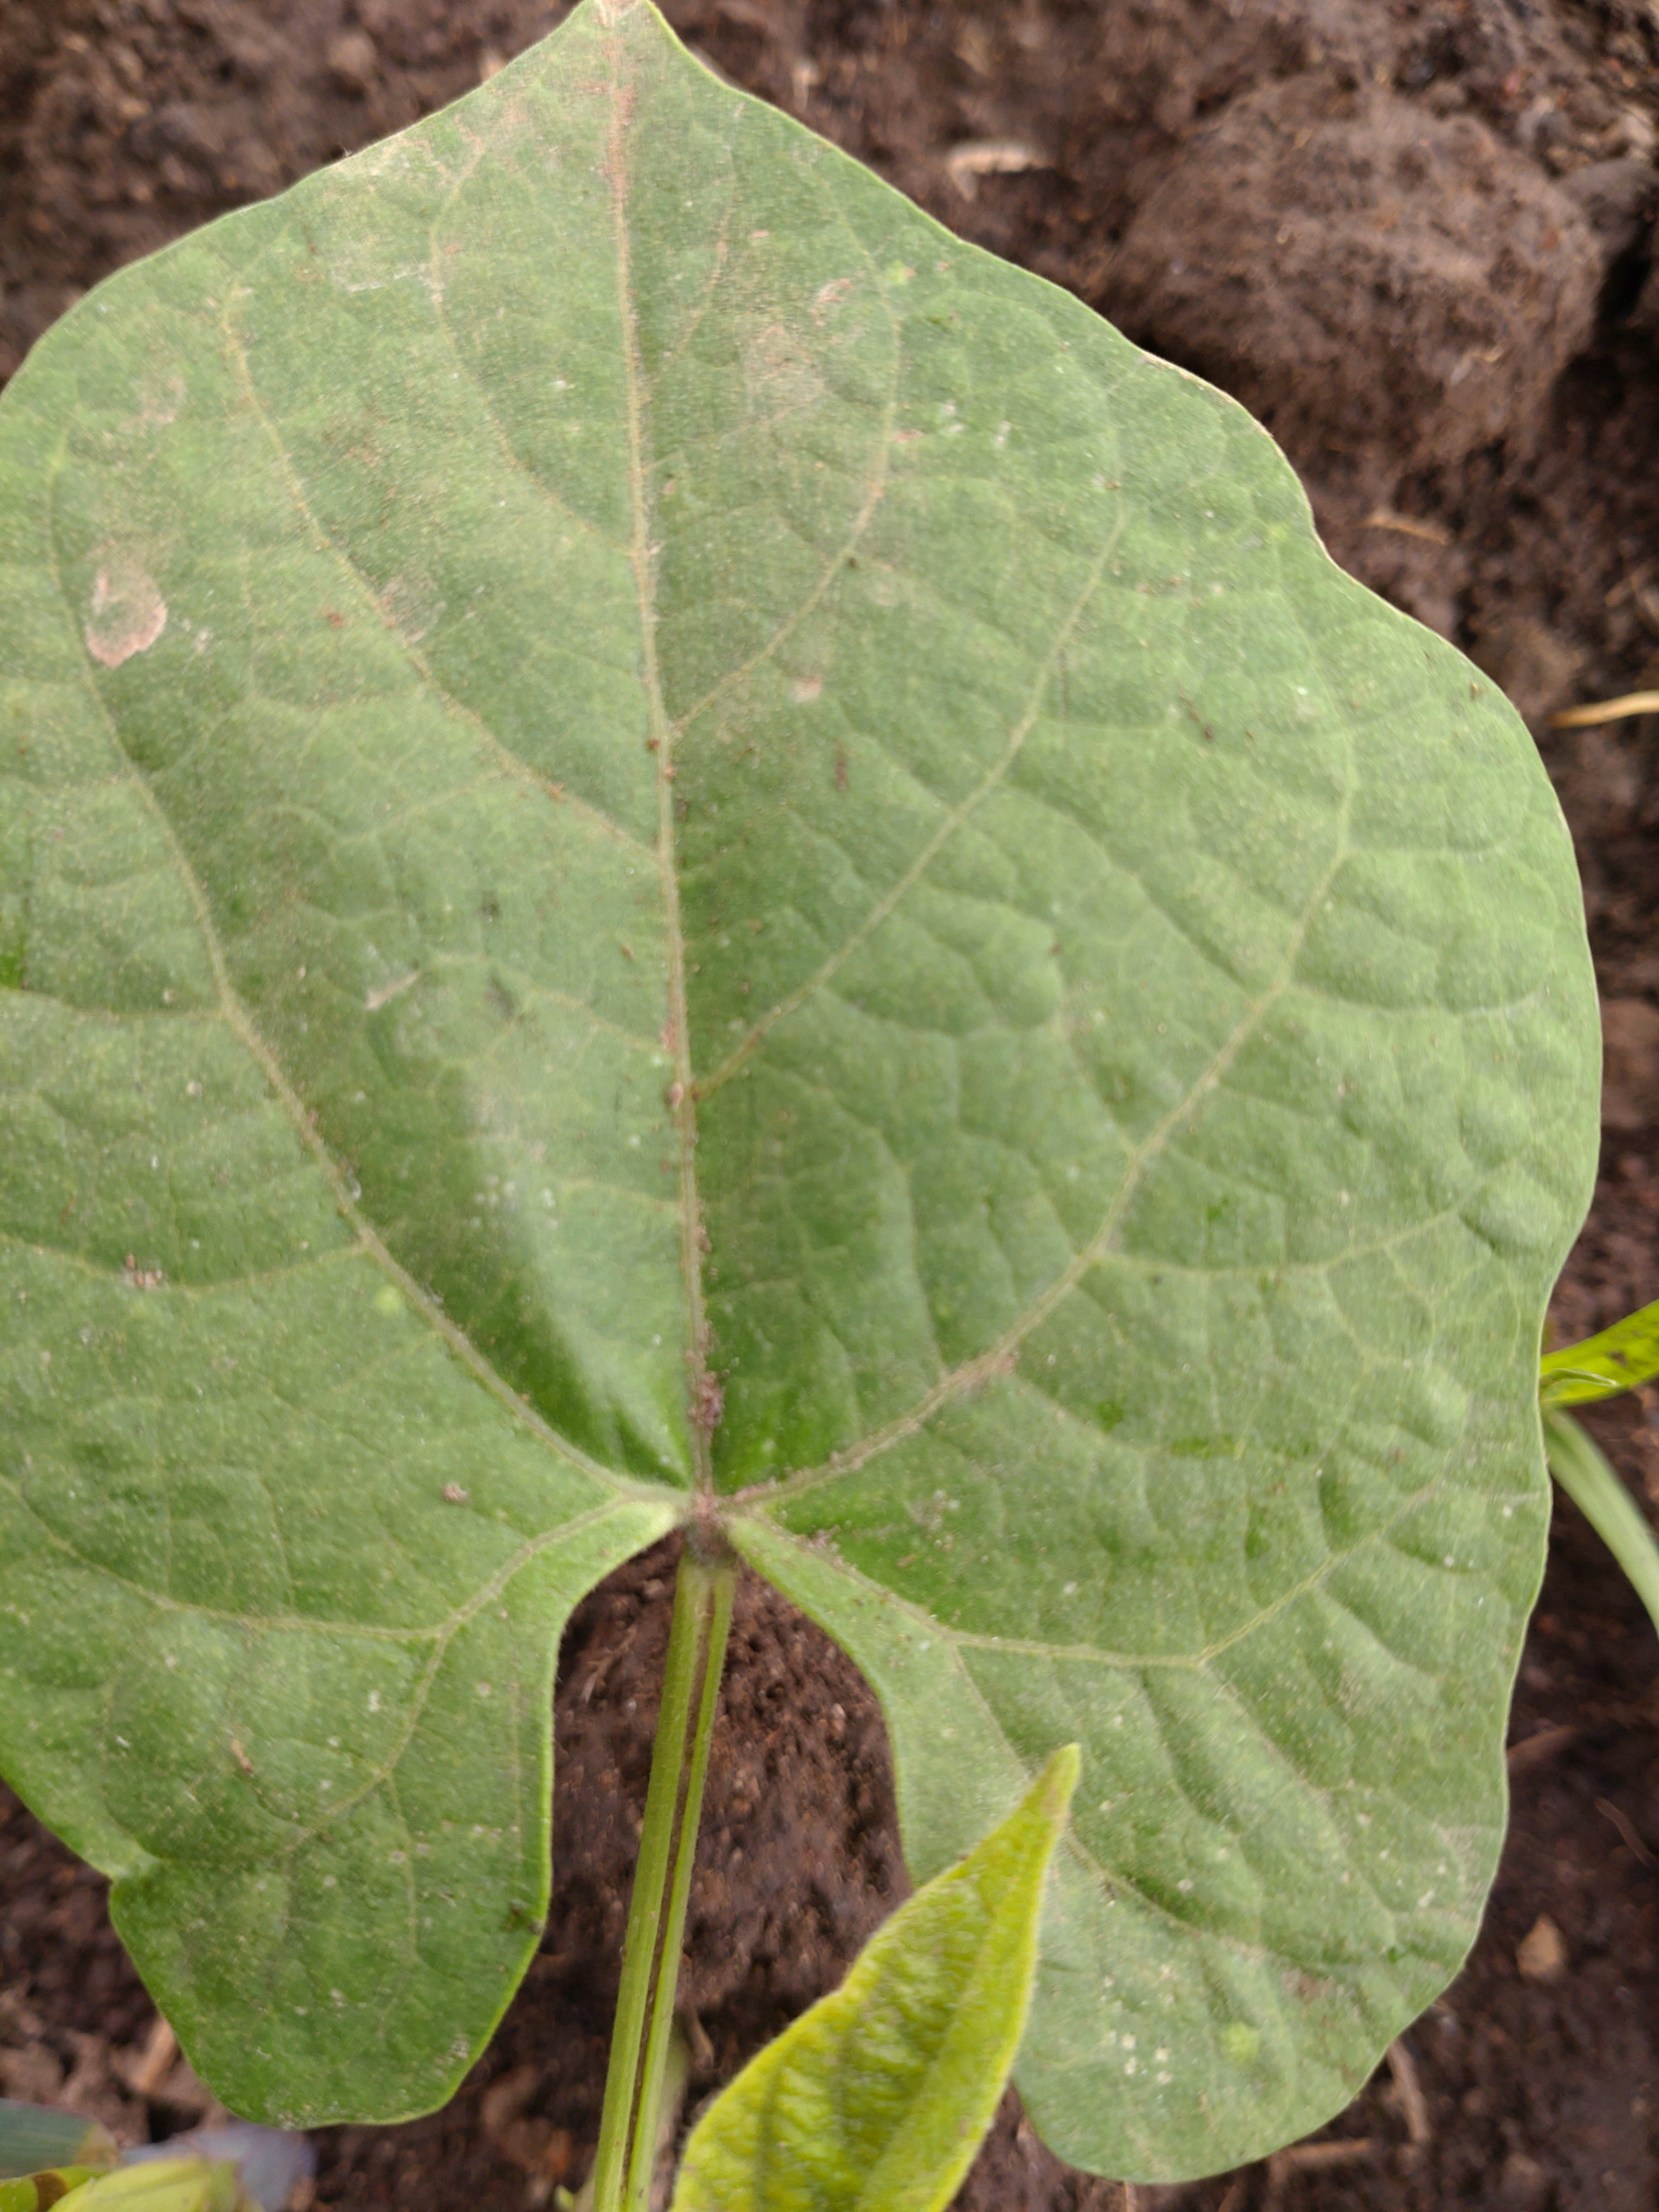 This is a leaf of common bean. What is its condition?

healthy
